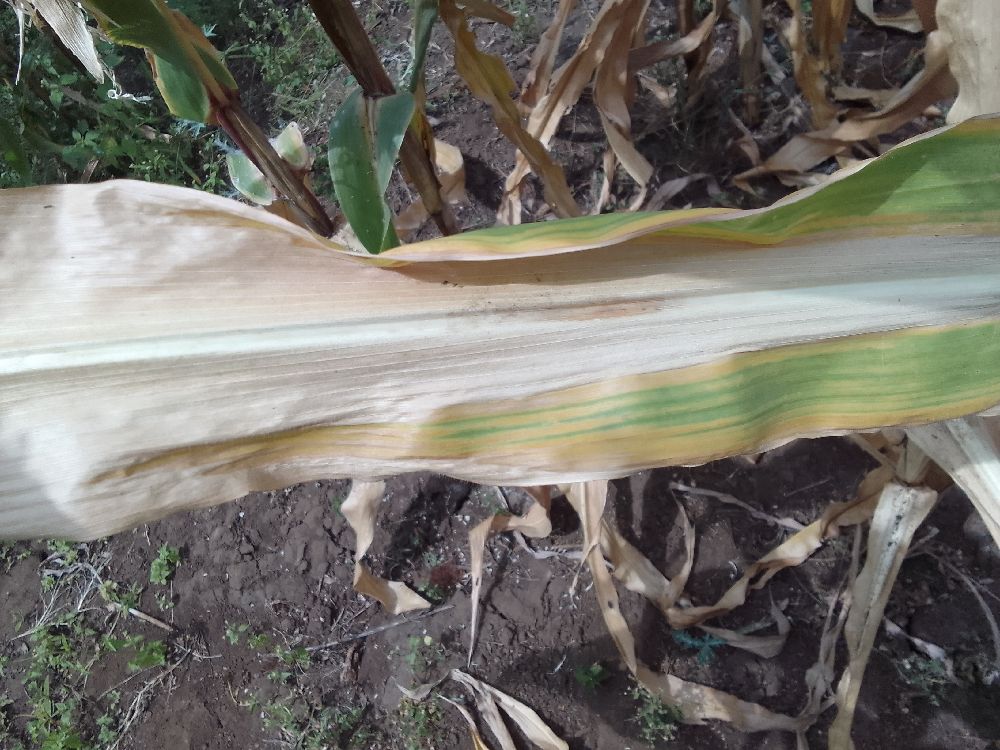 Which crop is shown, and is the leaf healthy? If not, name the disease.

maize, maize lethal necrosis
